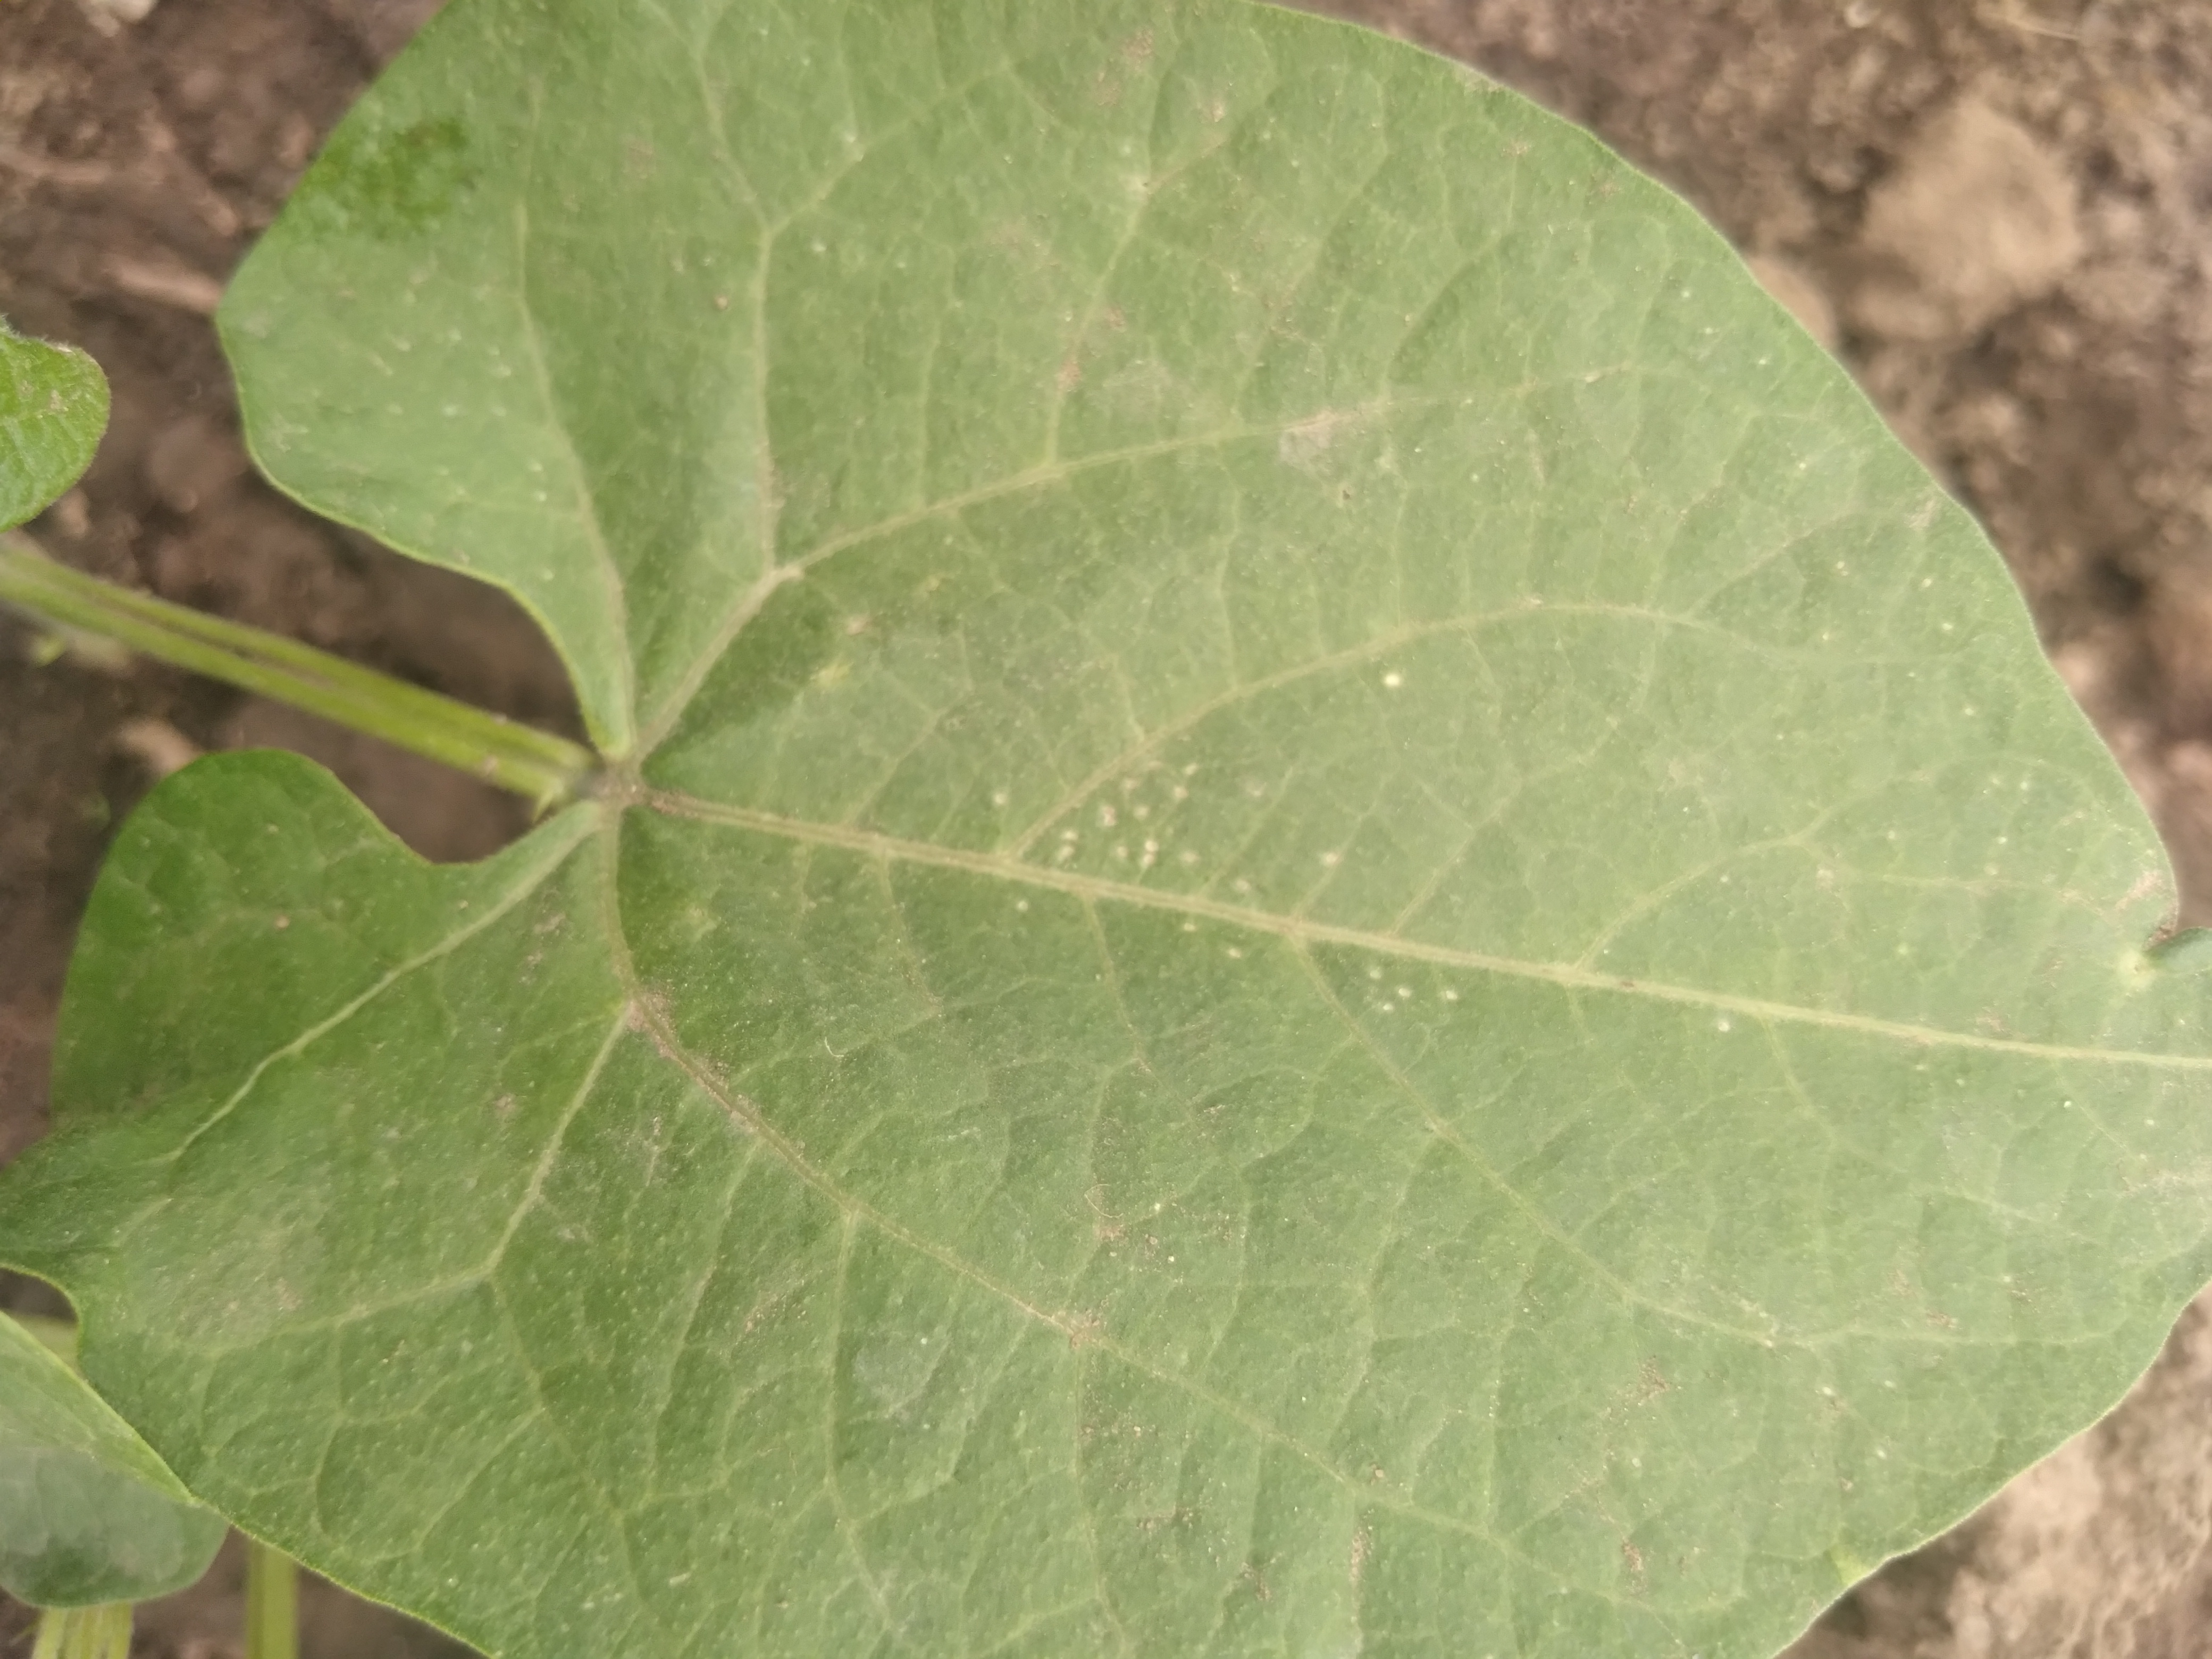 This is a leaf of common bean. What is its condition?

healthy
